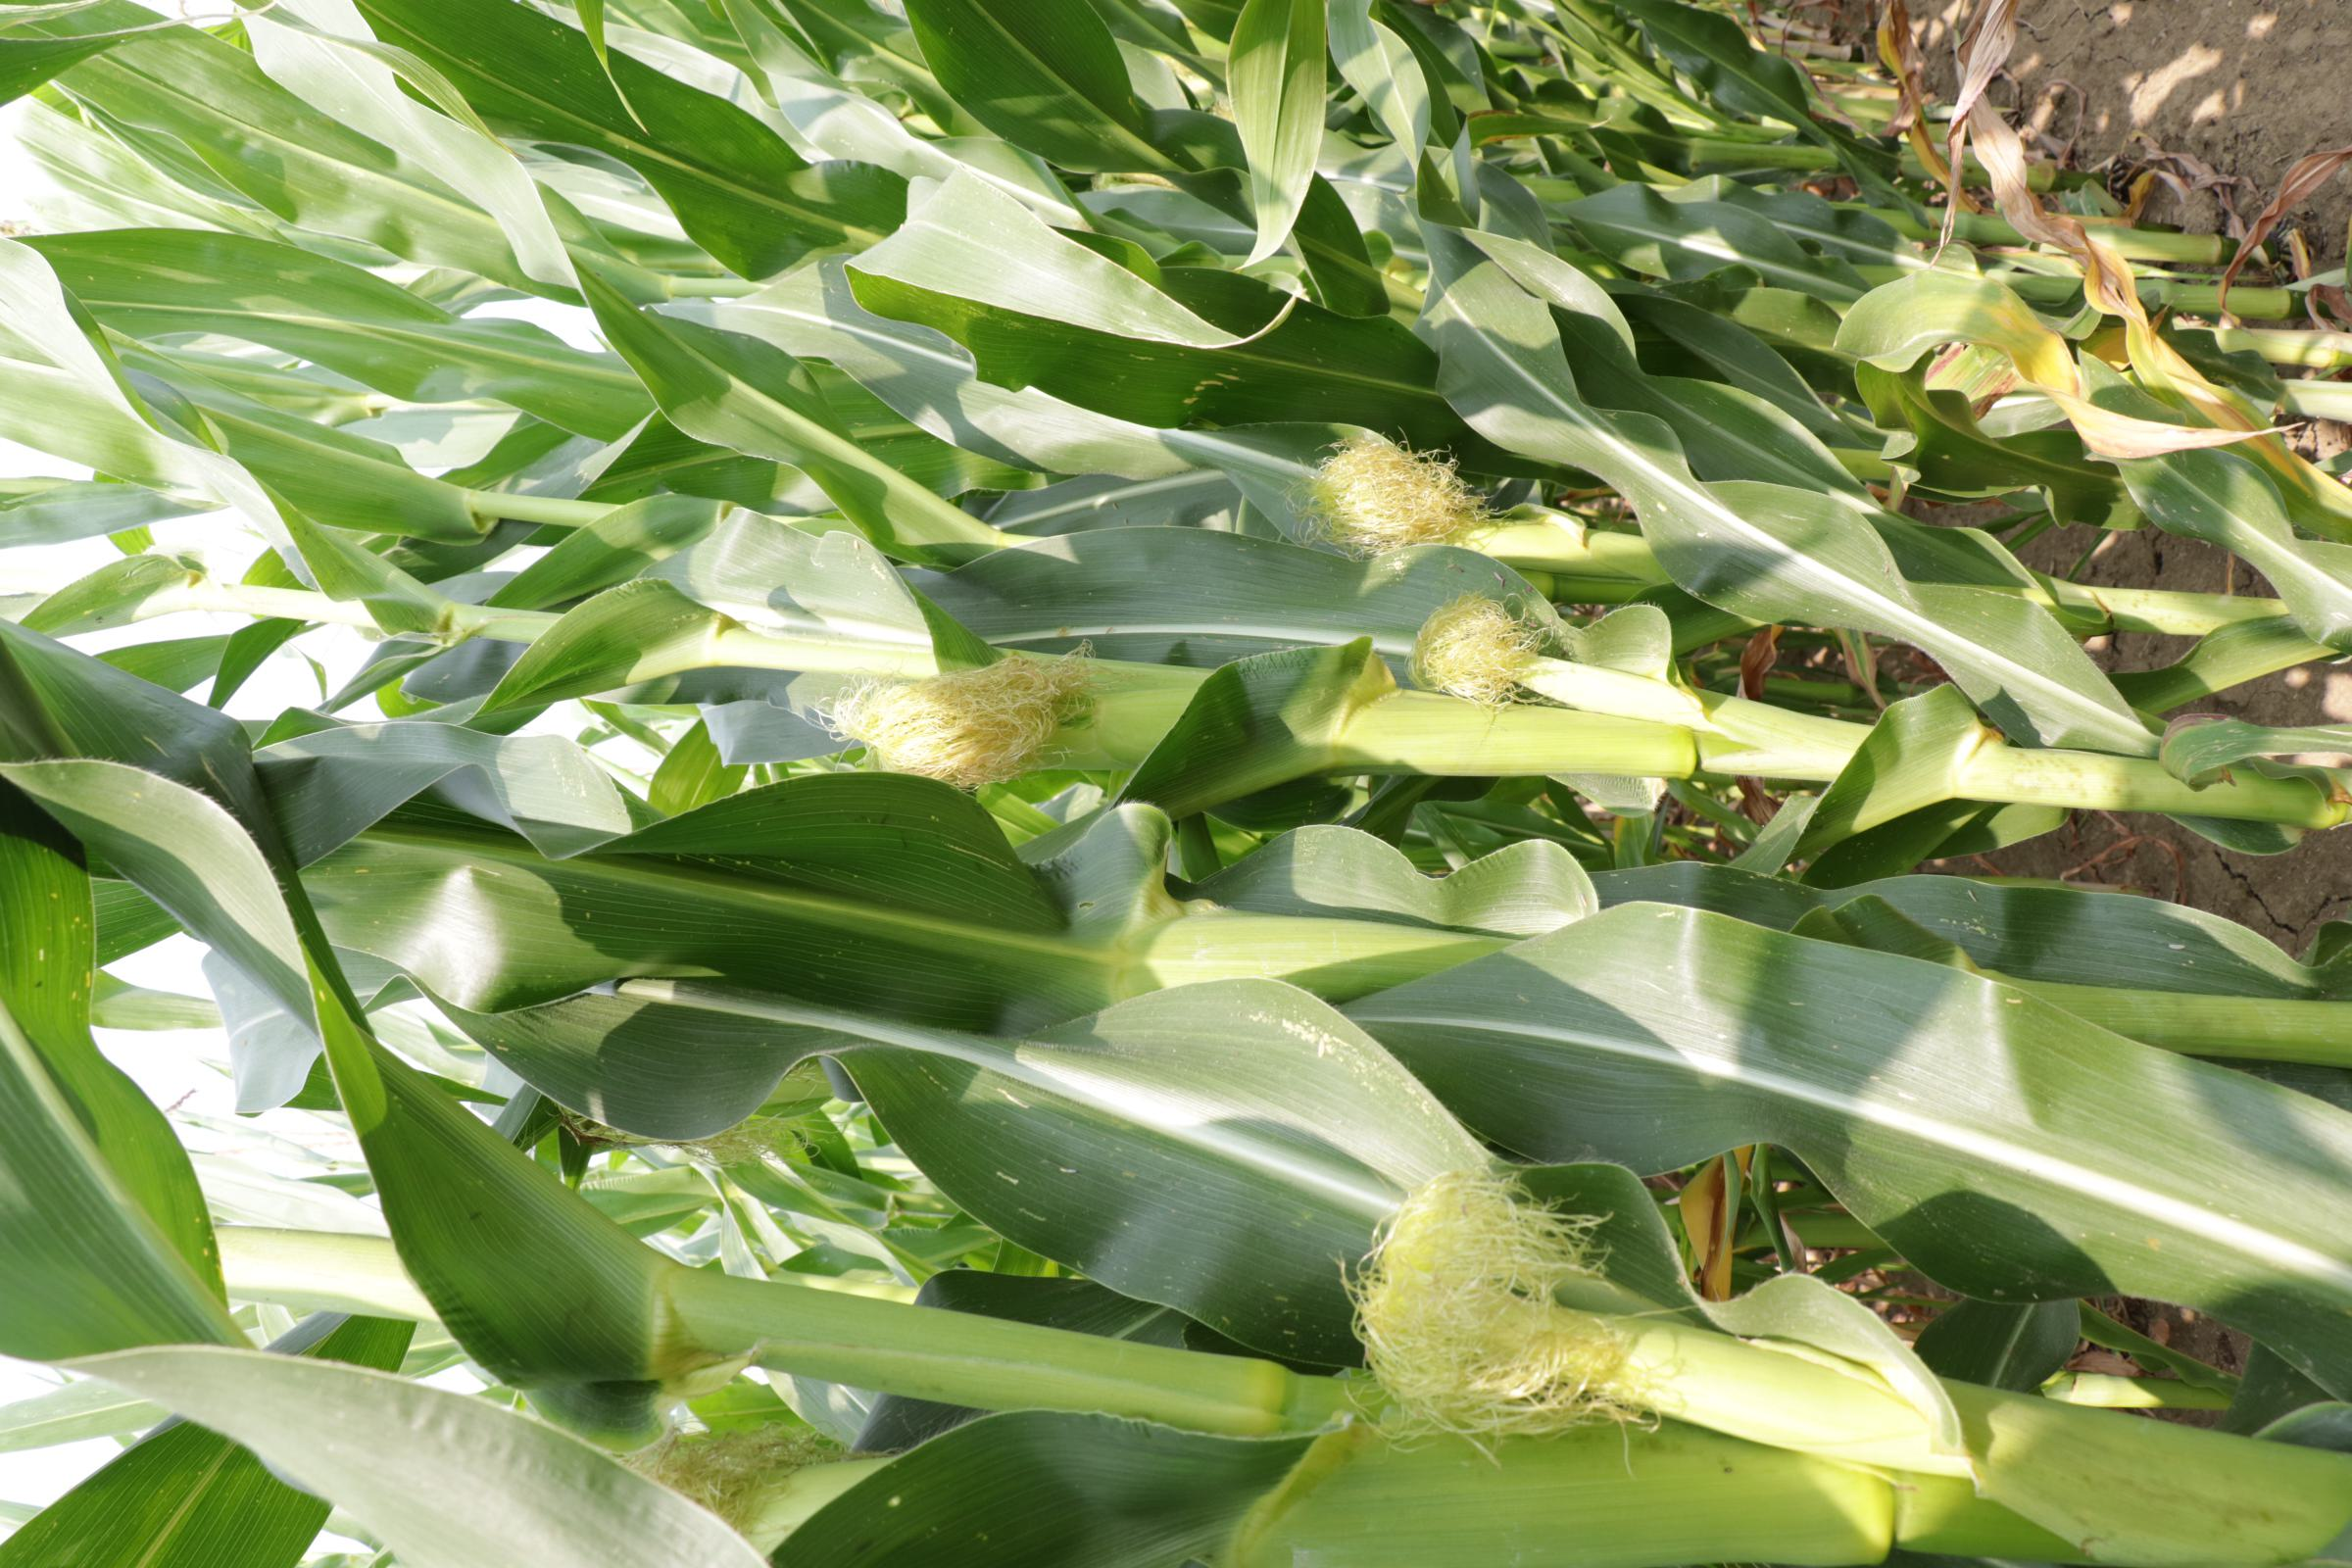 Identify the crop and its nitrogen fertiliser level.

maize, full nitrogen fertilisation
